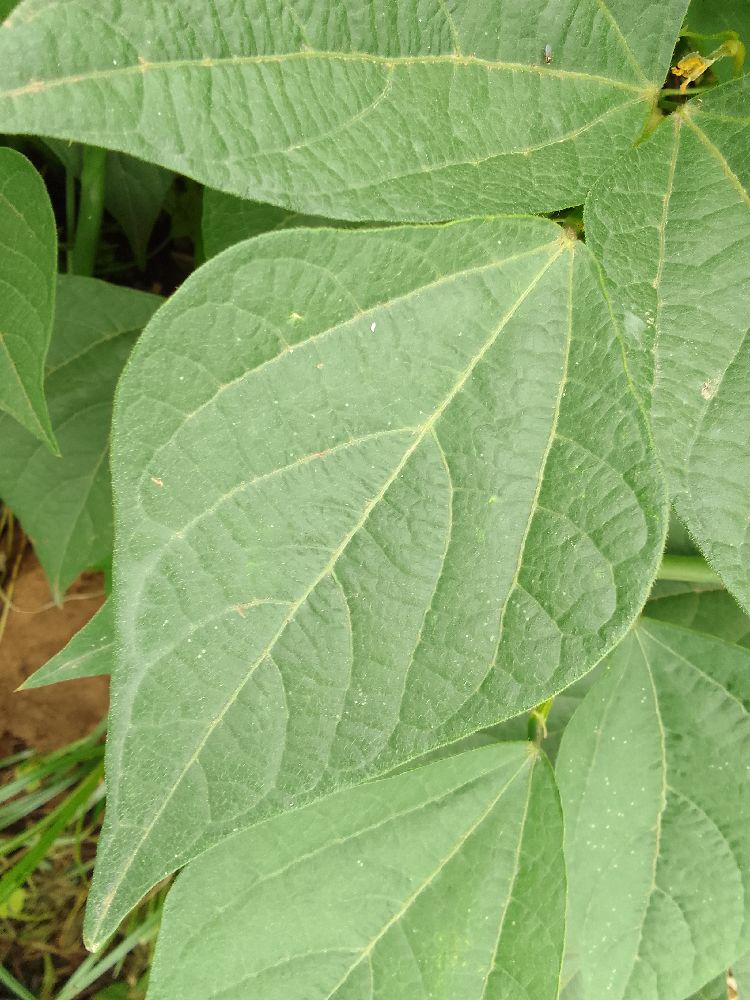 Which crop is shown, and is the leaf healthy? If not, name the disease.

common bean, healthy
